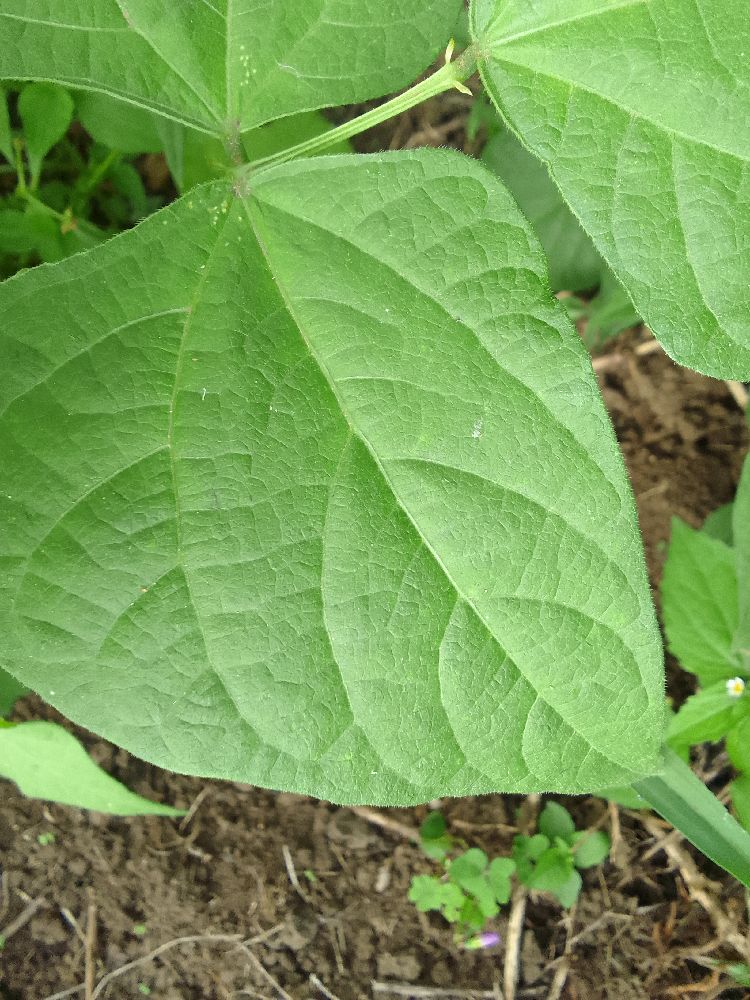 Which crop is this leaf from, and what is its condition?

common bean, healthy
